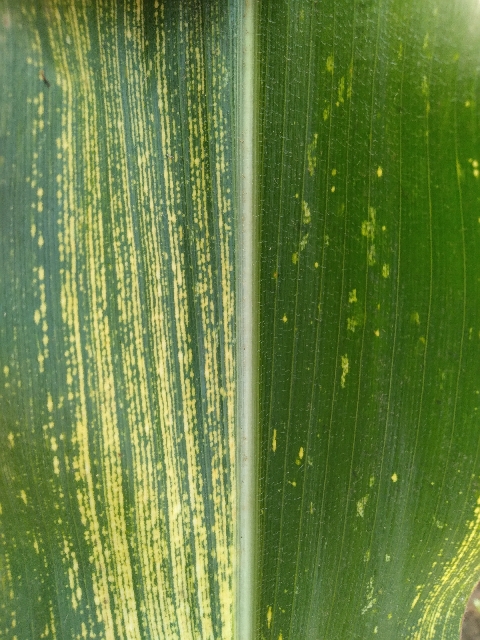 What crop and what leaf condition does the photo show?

maize, maize streak virus
